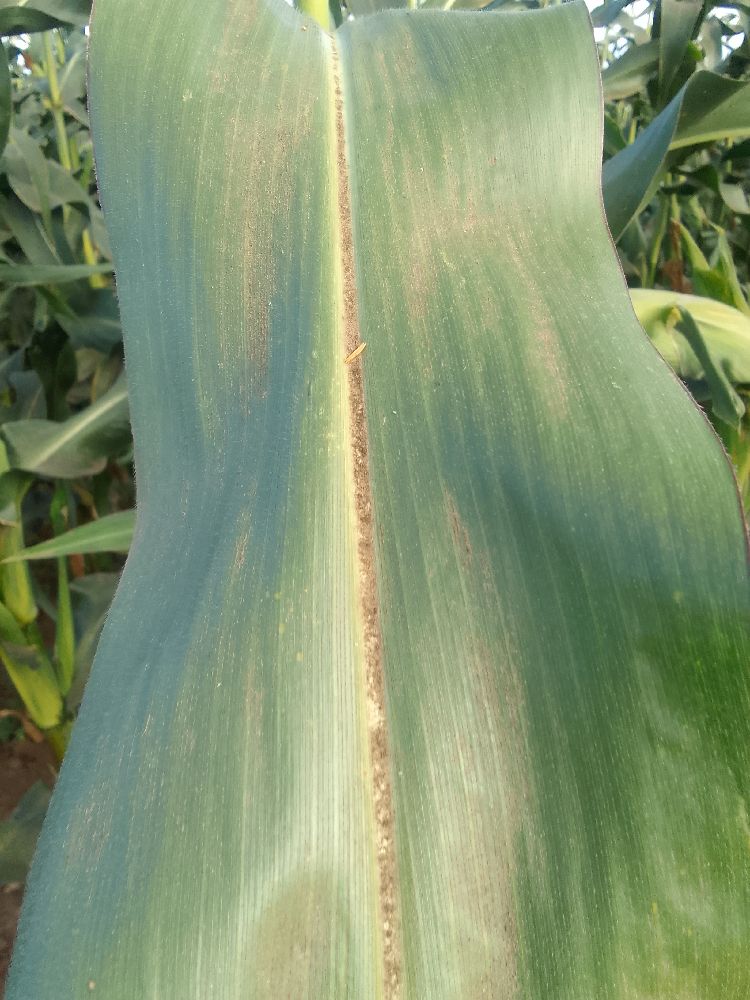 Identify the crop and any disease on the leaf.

maize, healthy
